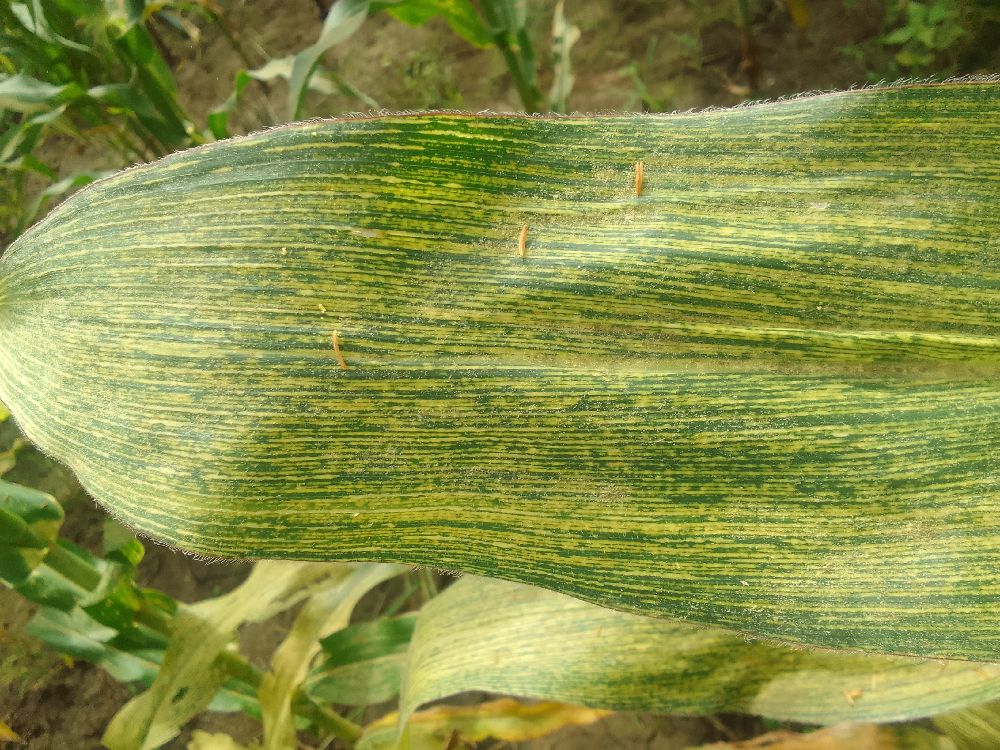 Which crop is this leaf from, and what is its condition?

maize, maize streak virus
